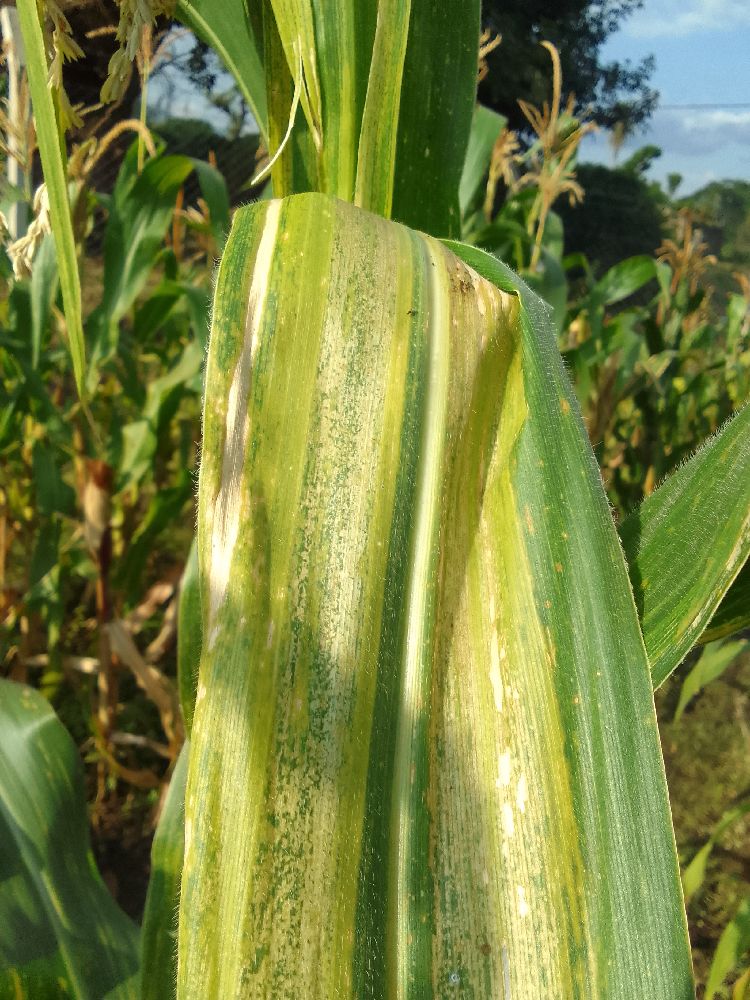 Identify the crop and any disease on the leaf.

maize, maize lethal necrosis
